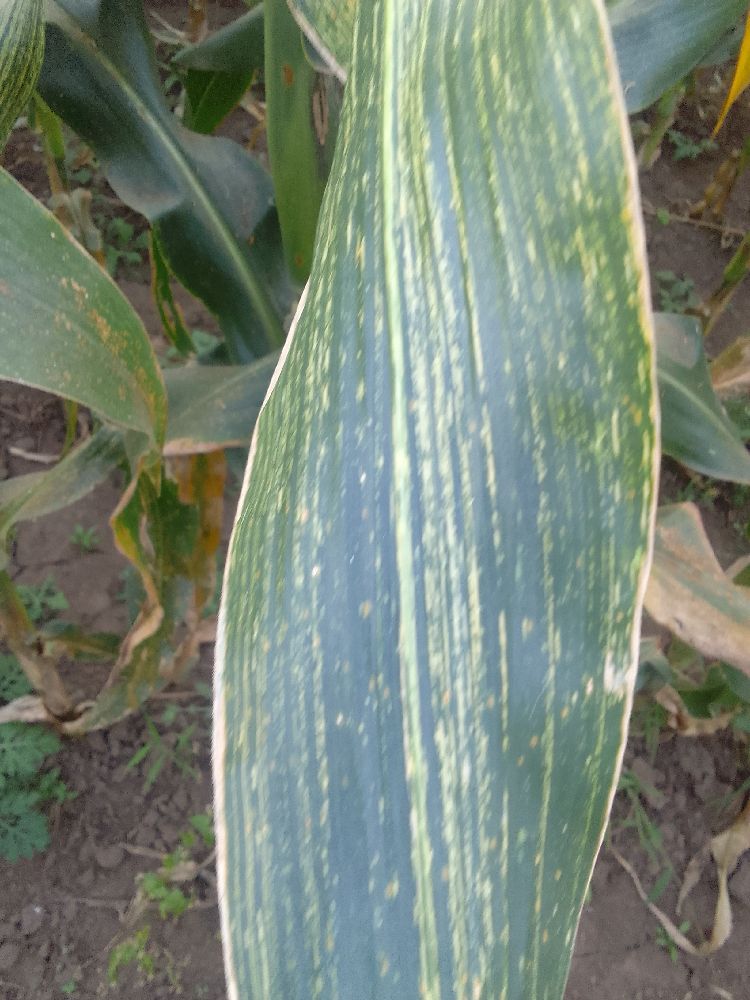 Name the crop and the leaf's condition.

maize, maize streak virus
